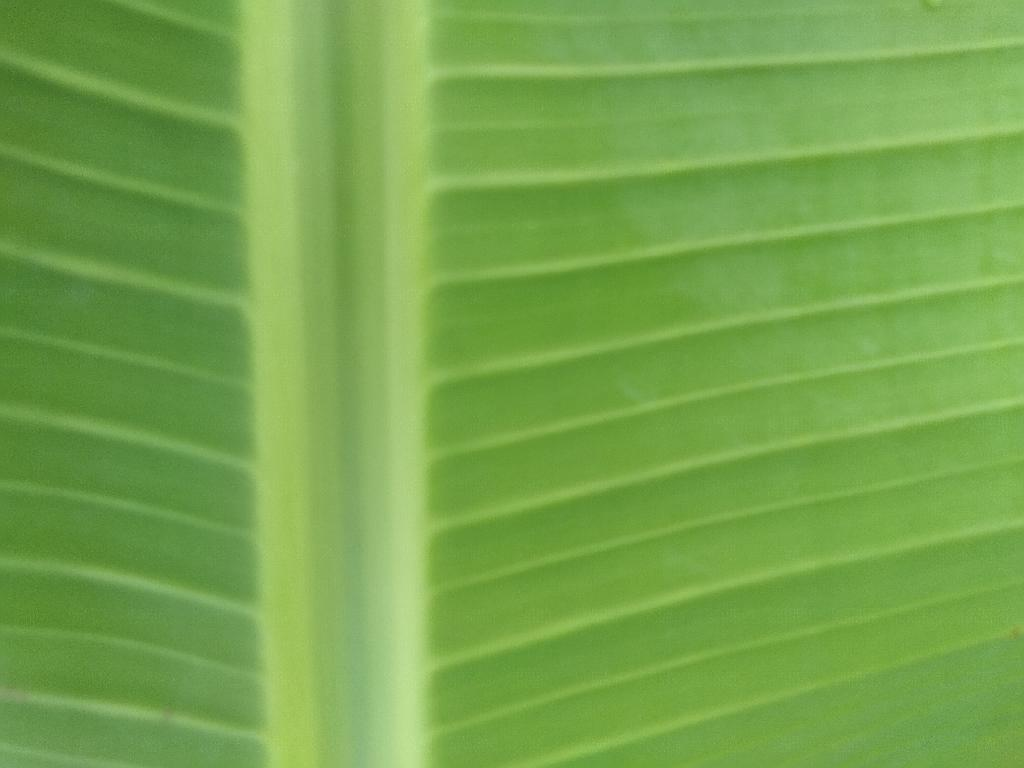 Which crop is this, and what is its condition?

banana, healthy
